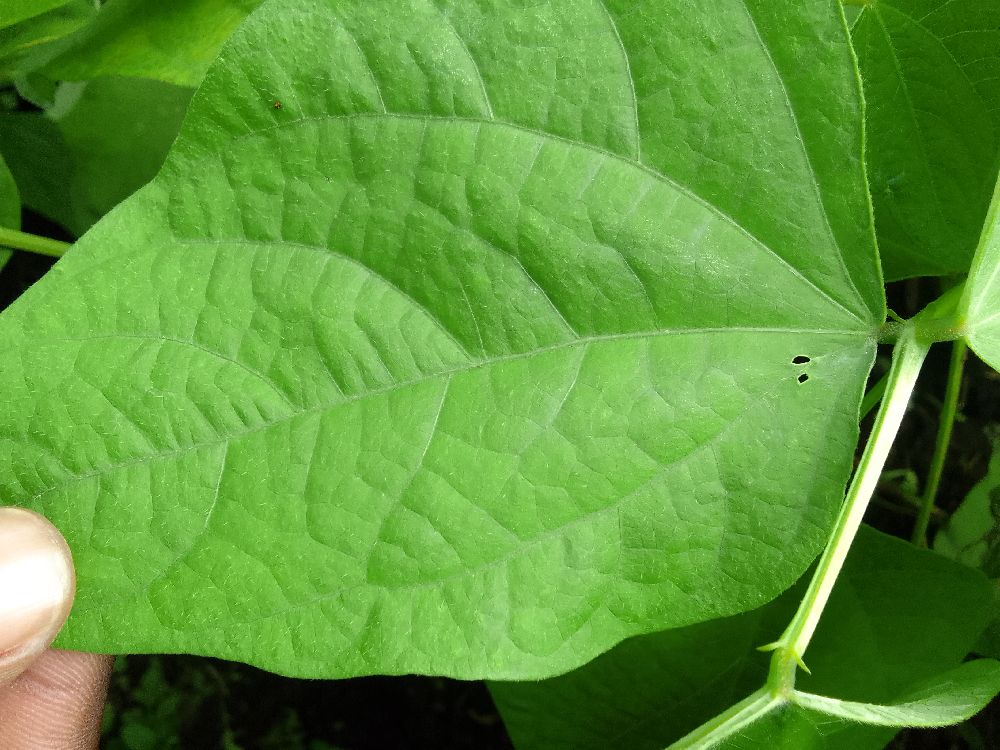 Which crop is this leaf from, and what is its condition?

common bean, healthy
